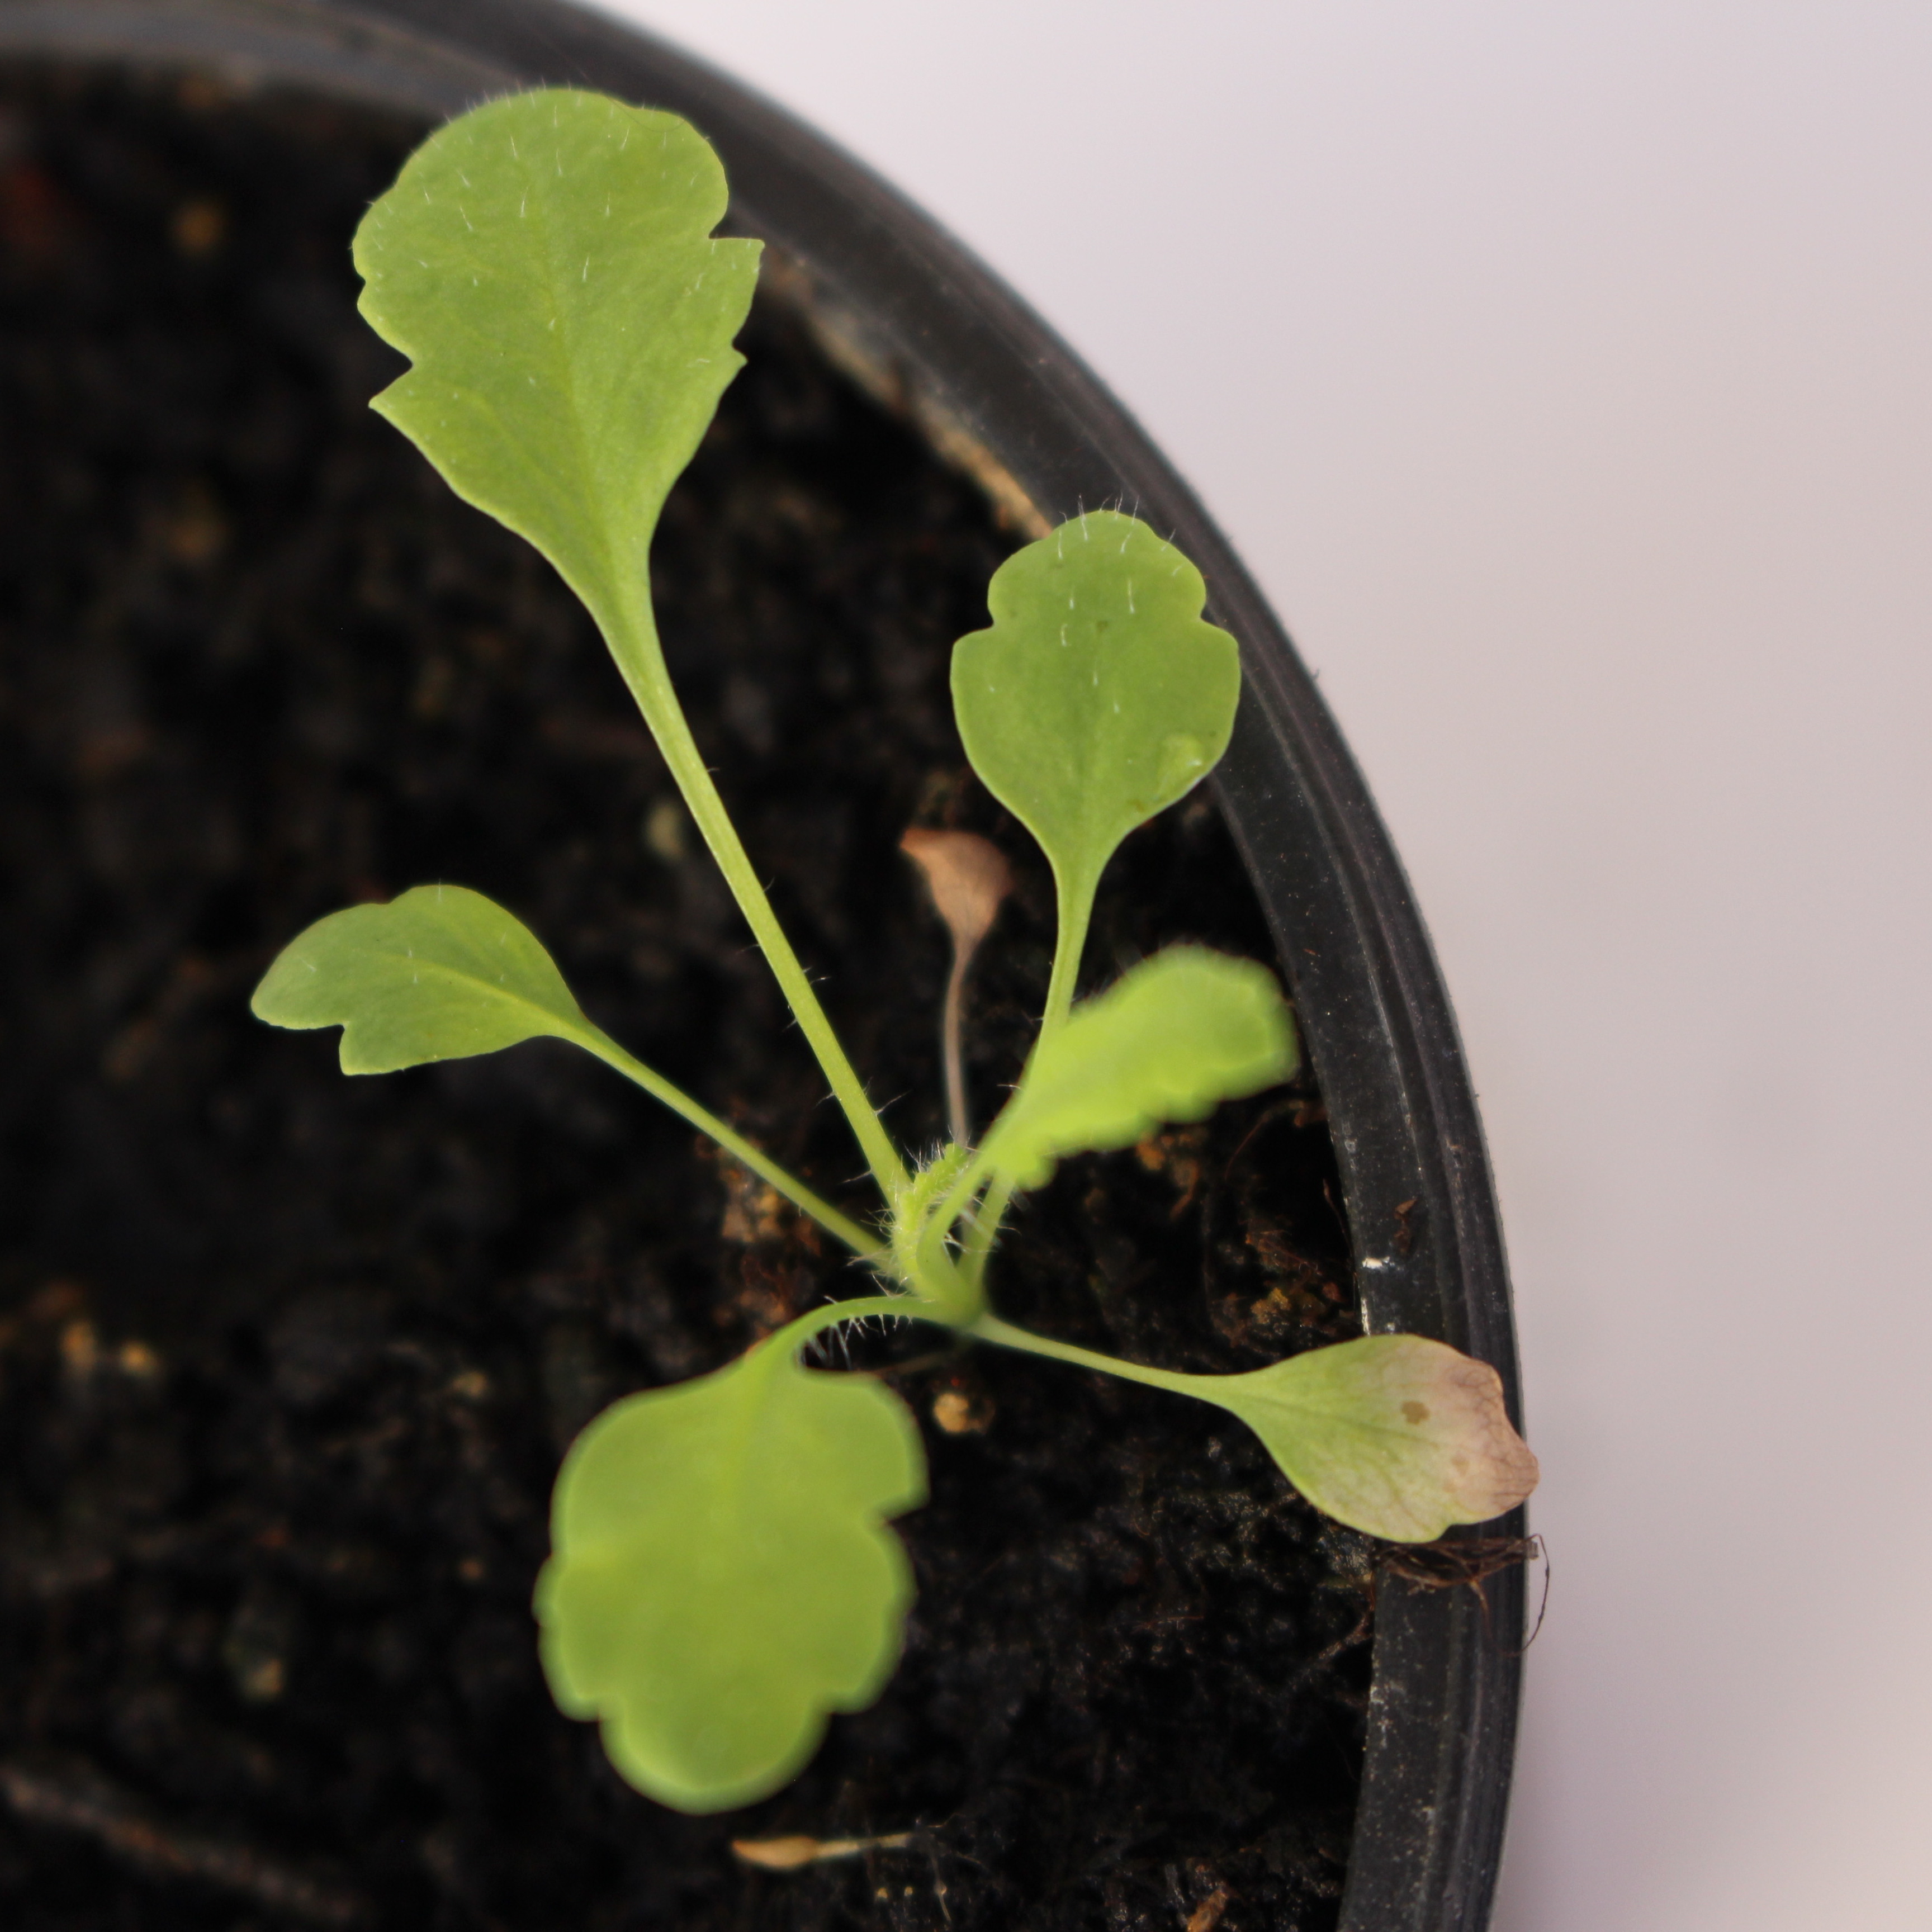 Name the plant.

Papaver rhoeas
